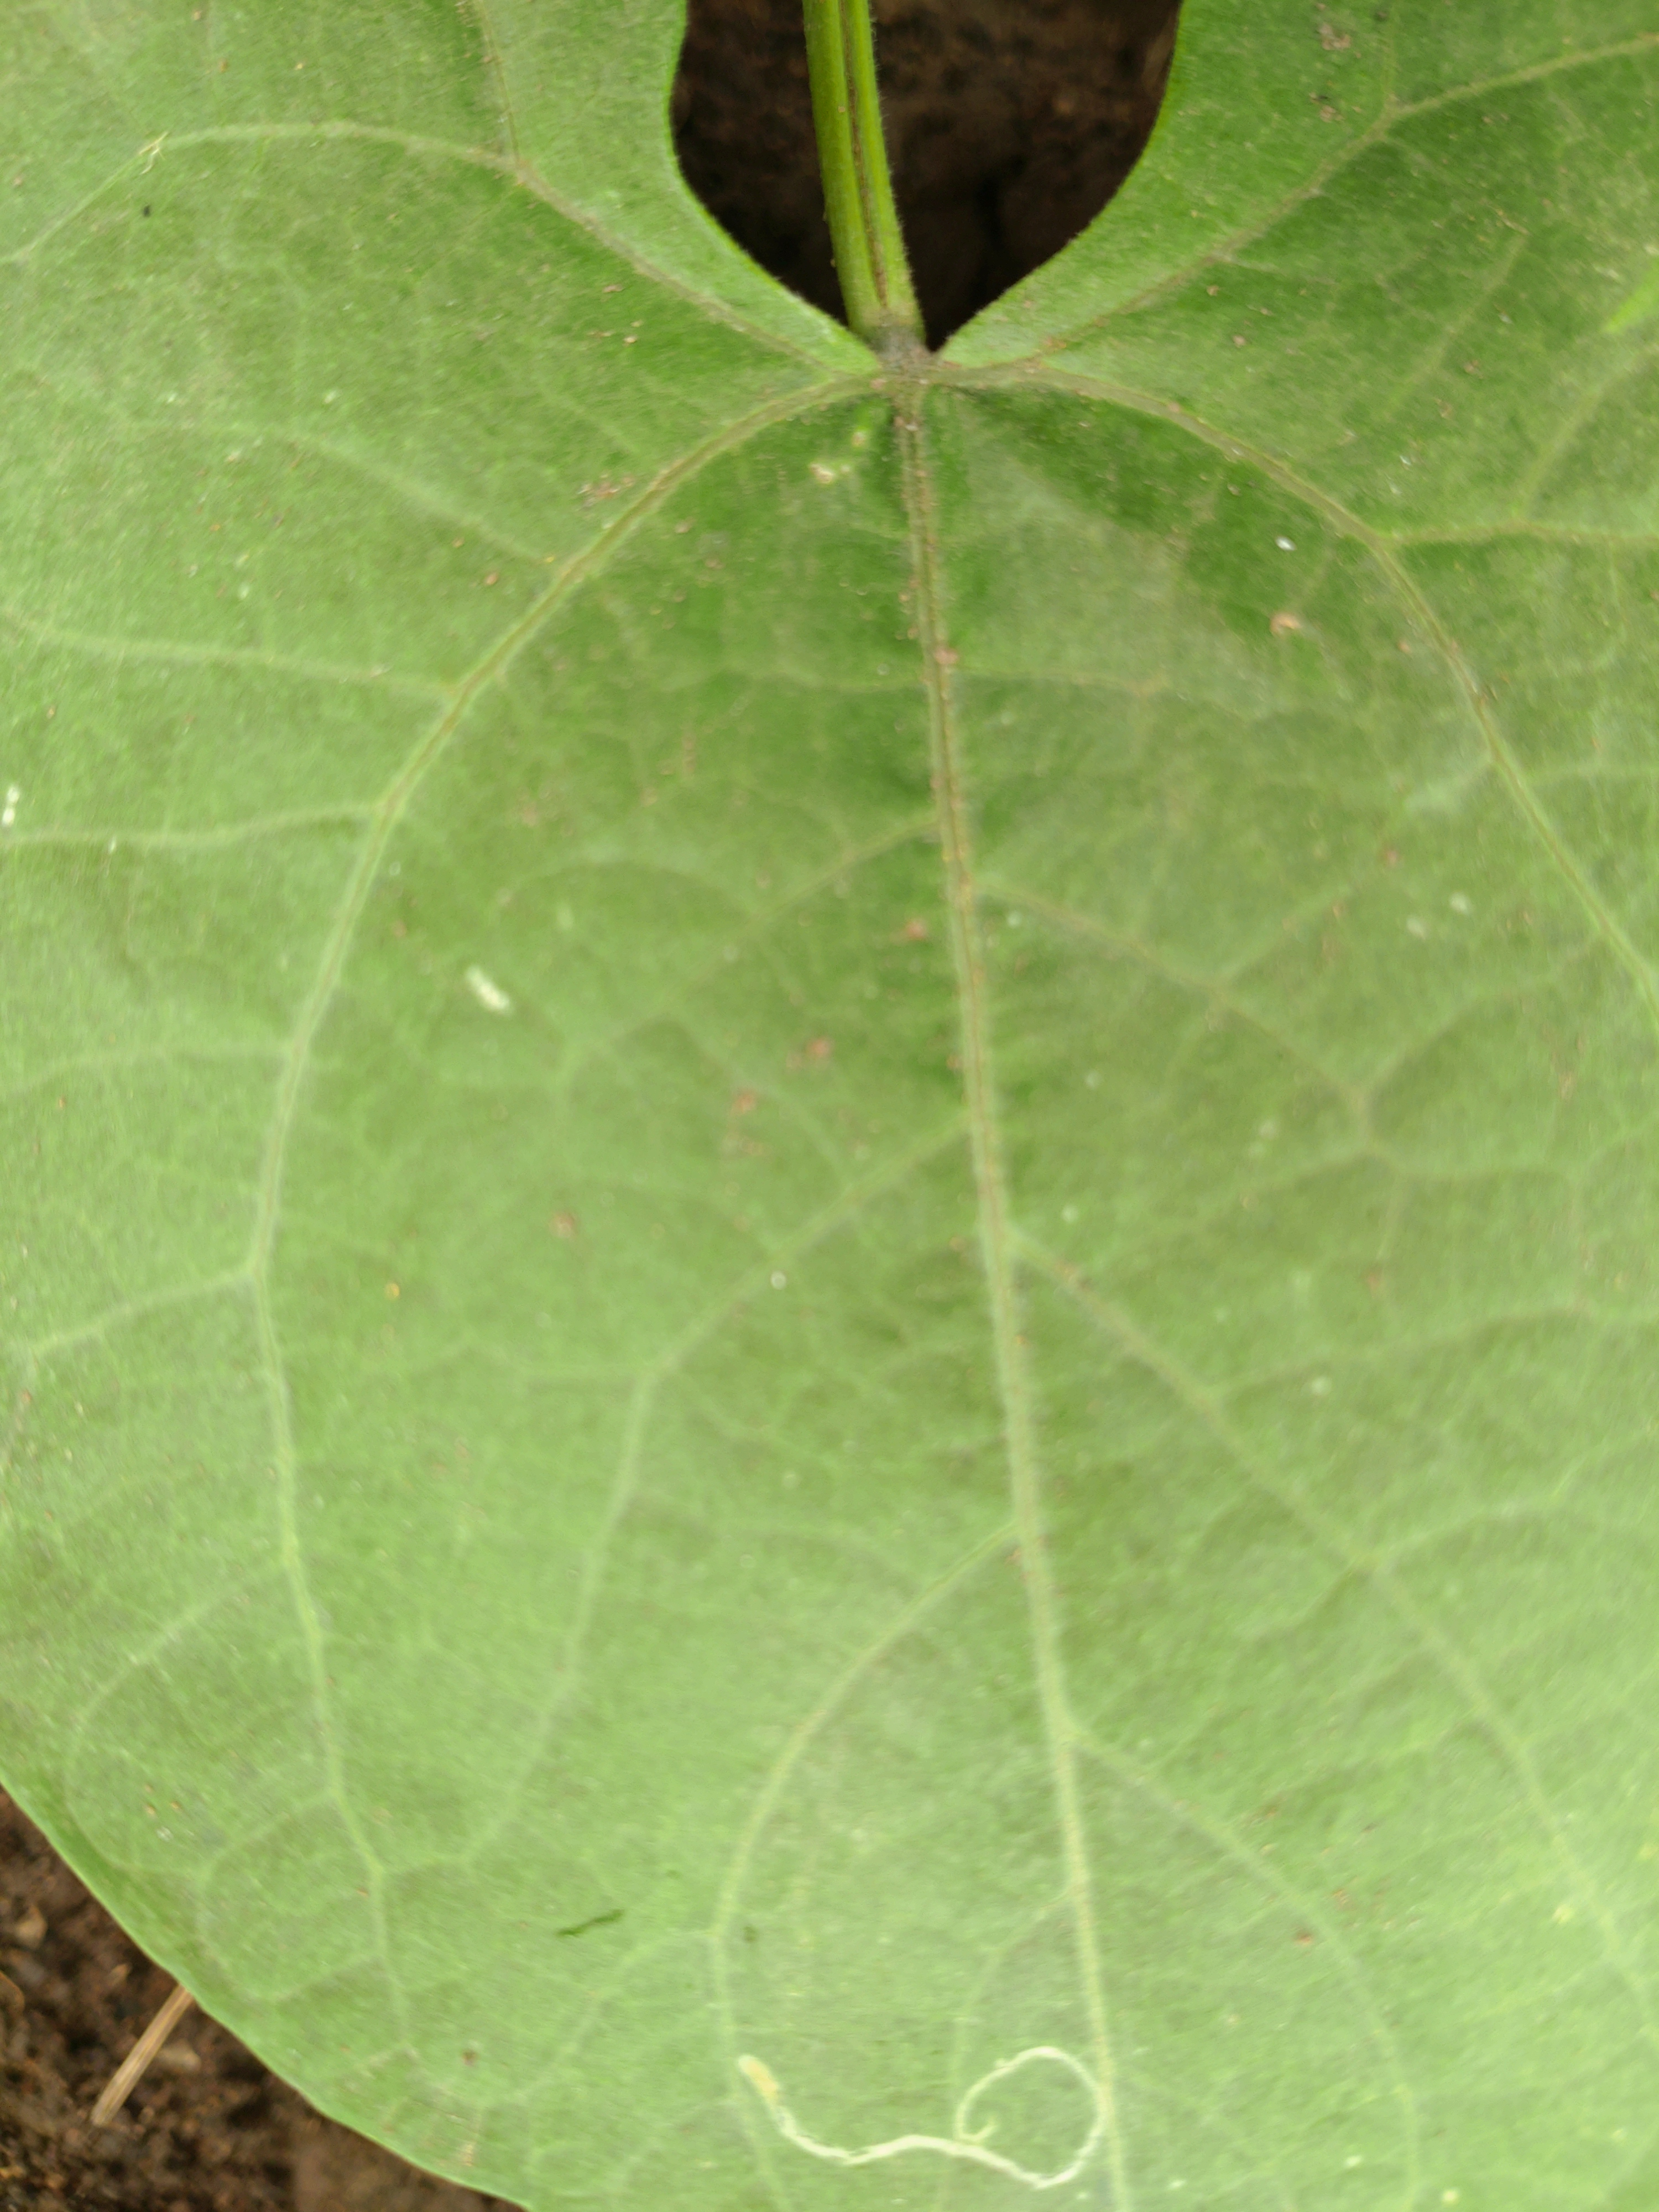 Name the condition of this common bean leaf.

healthy
